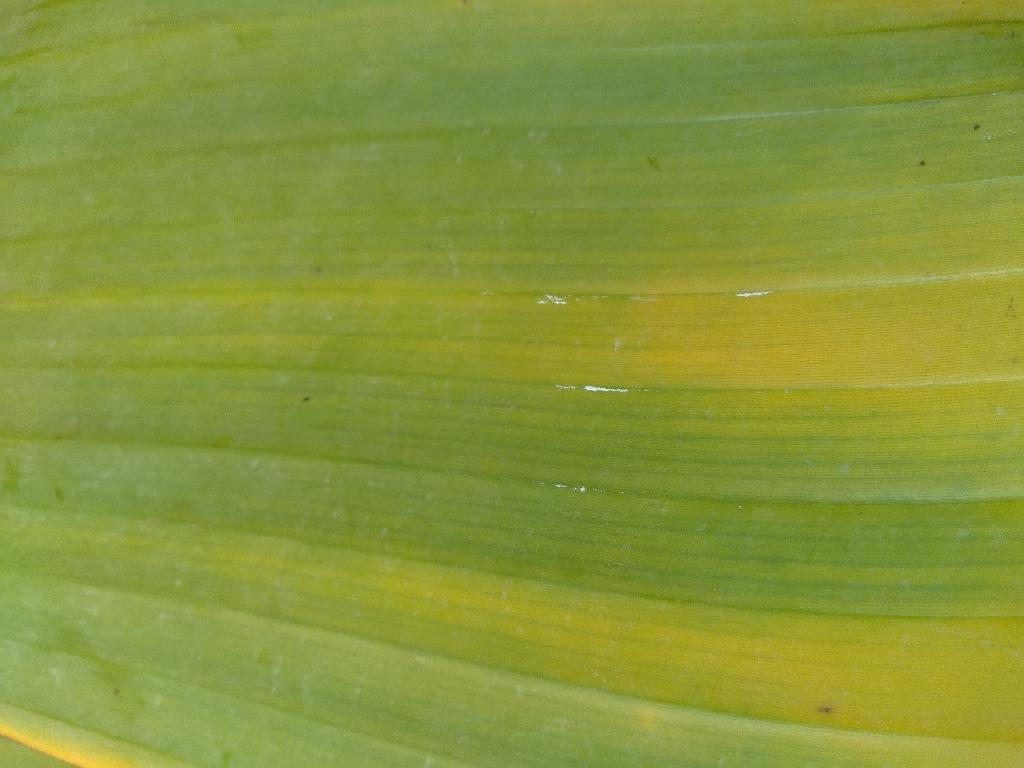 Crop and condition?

banana, fusarium wilt race 1
